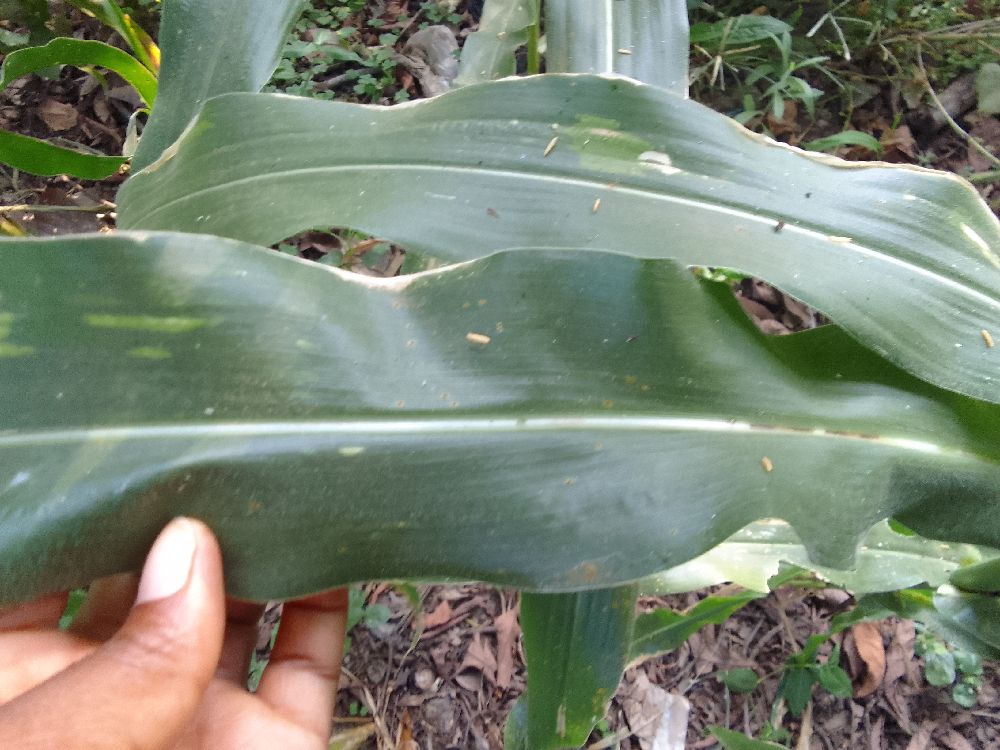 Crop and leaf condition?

maize, healthy
